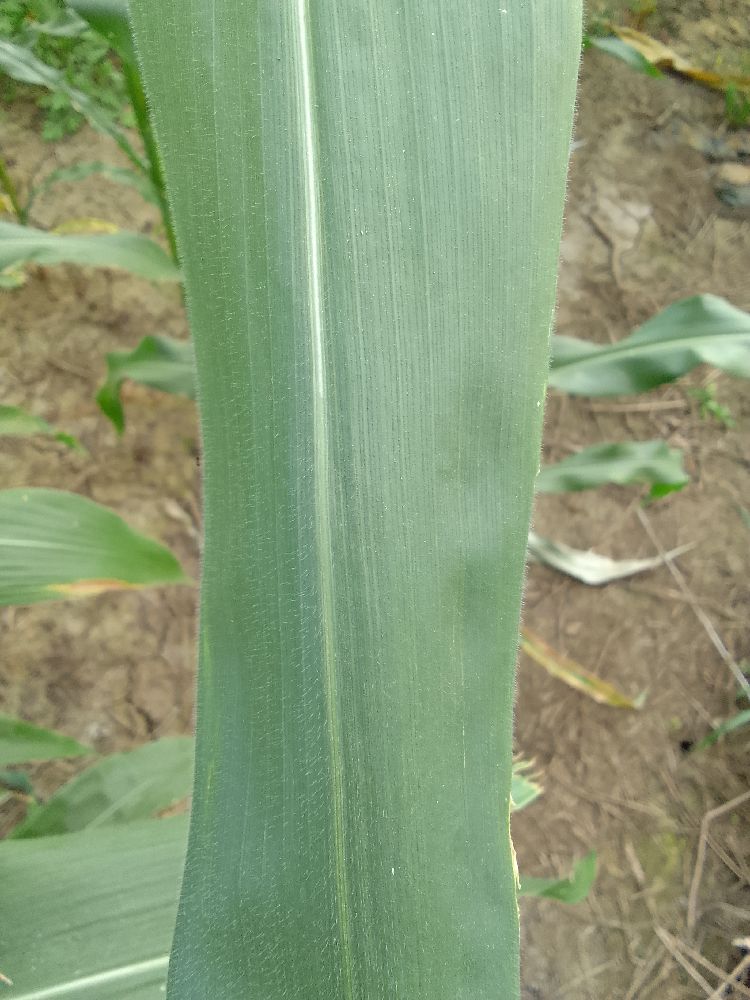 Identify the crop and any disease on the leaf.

maize, healthy
